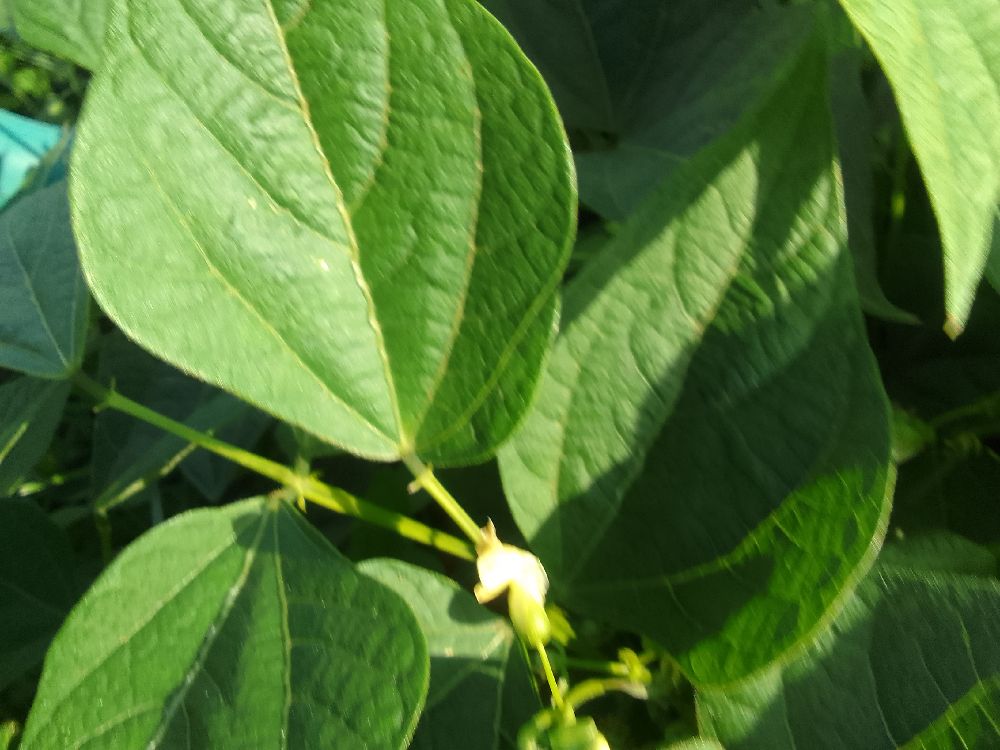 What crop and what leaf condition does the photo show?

common bean, healthy
